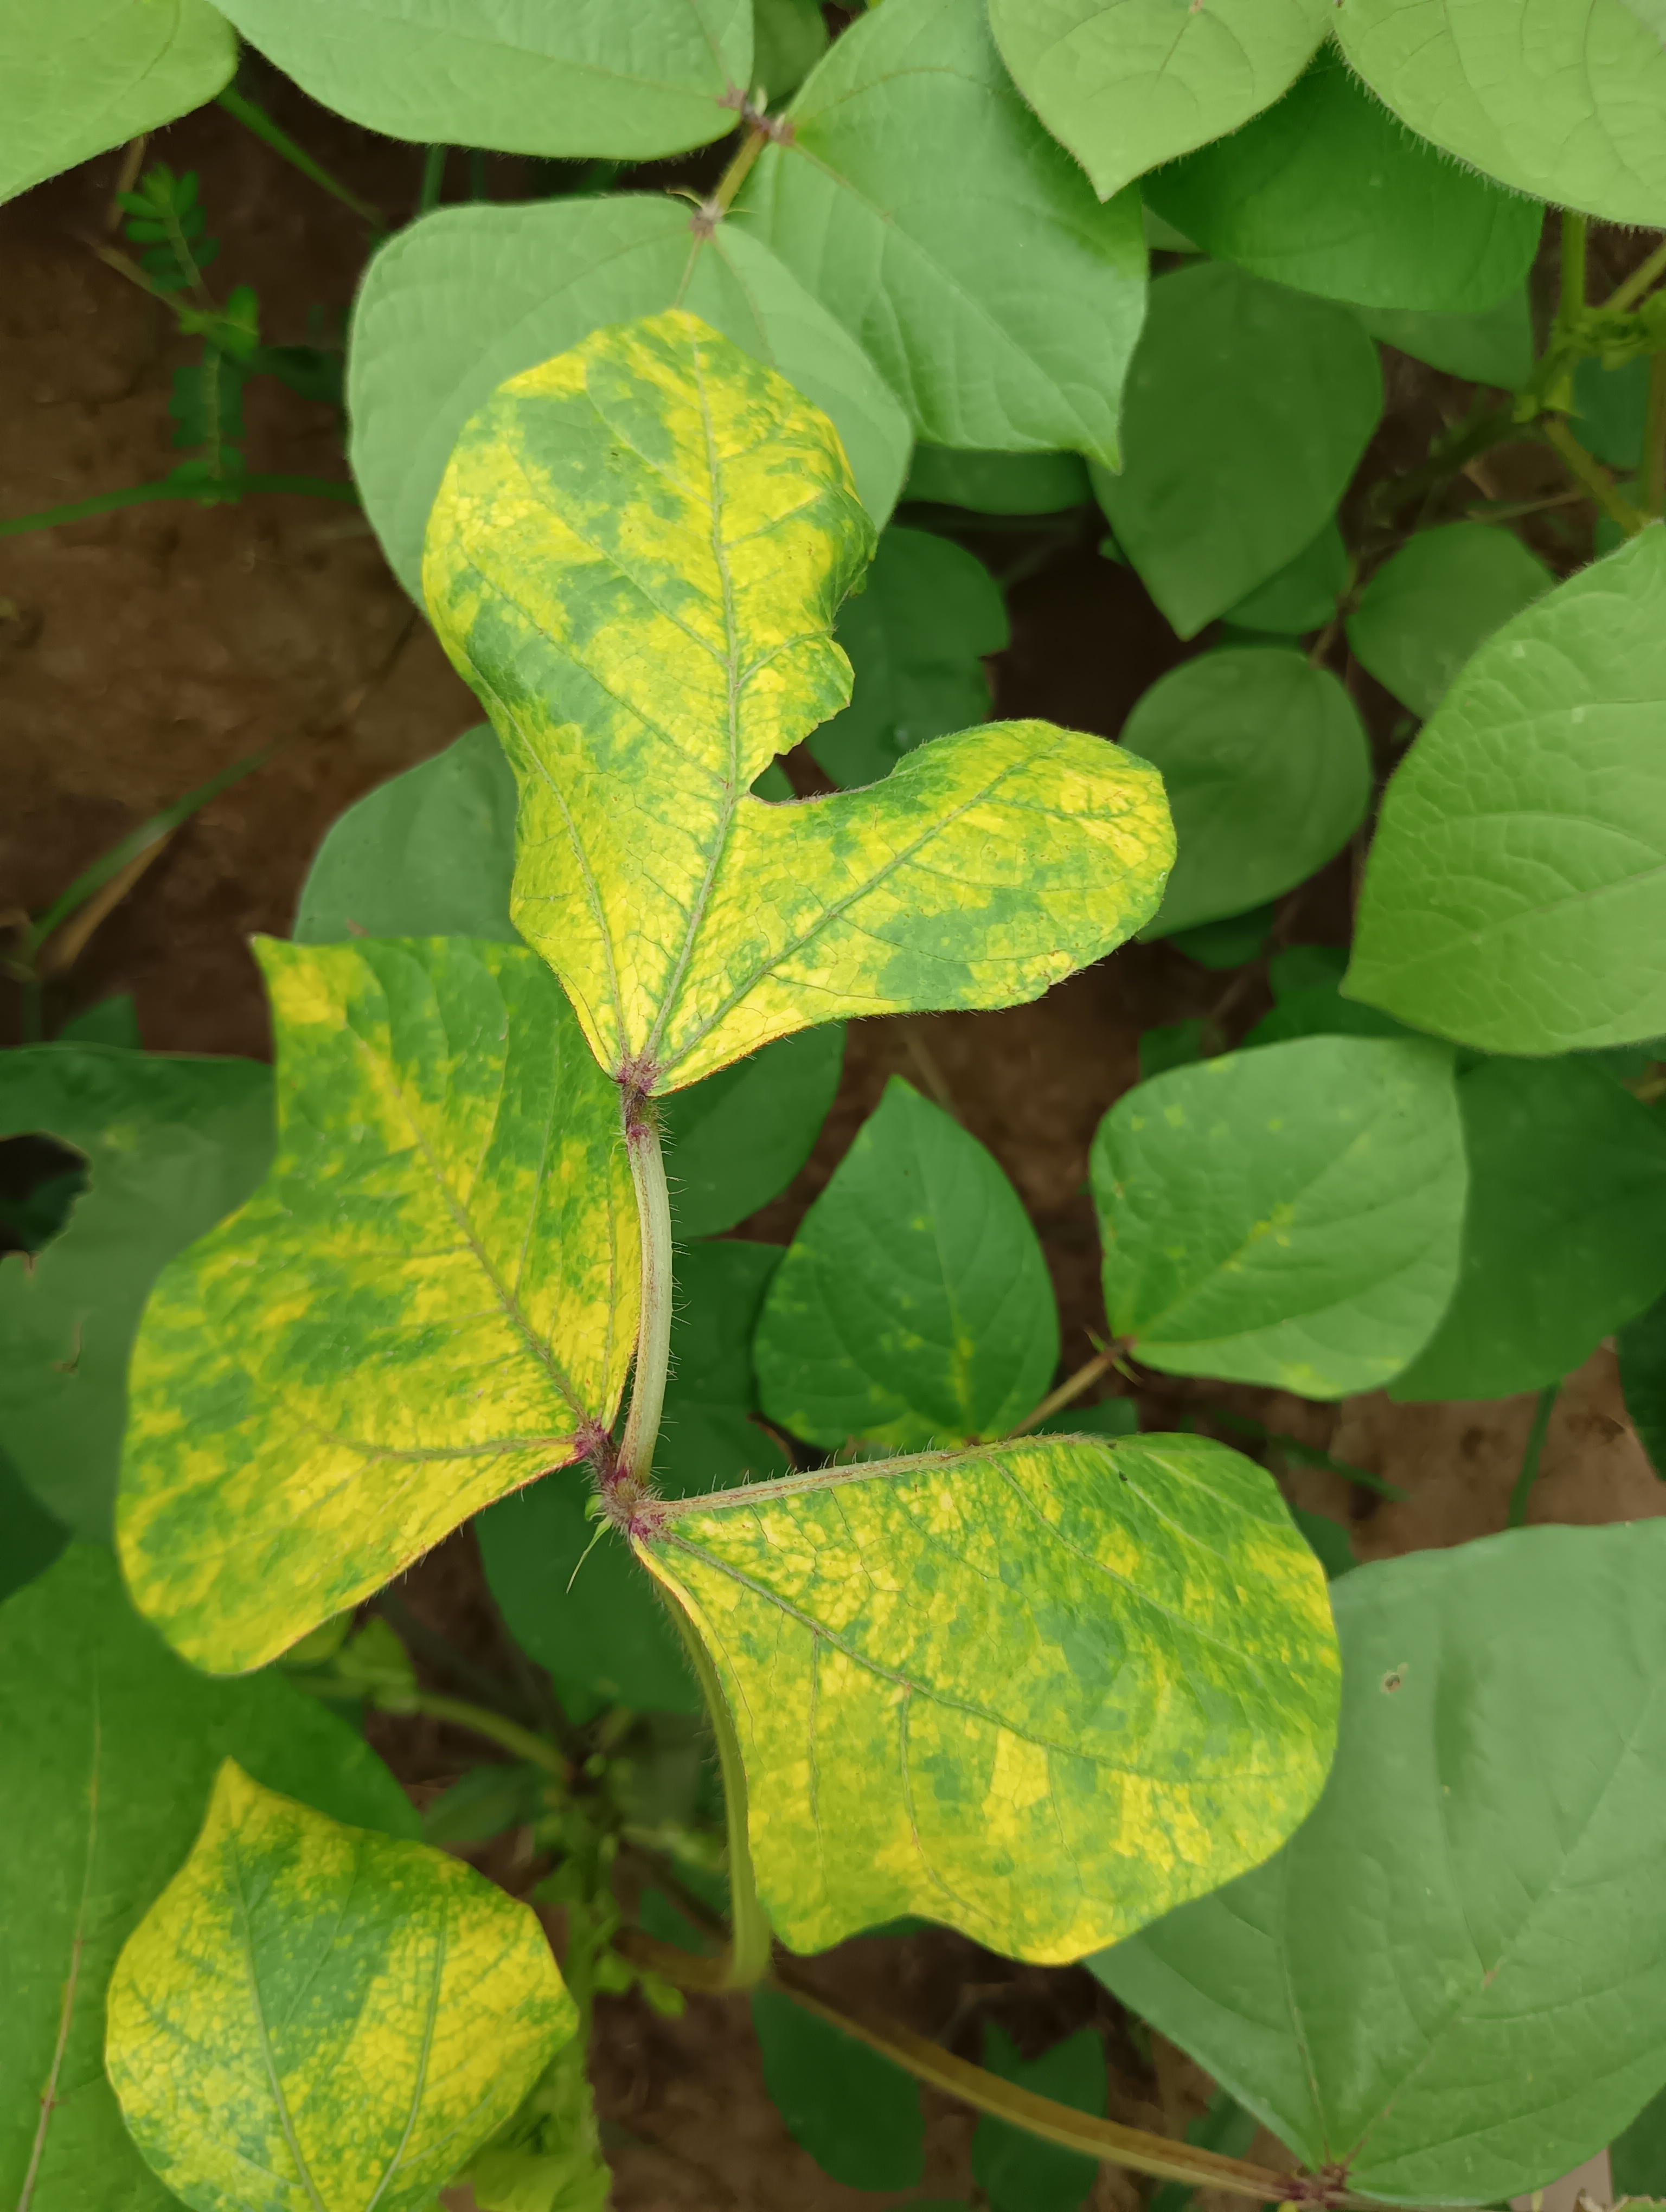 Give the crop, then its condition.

mungbean, yellow mosaic
